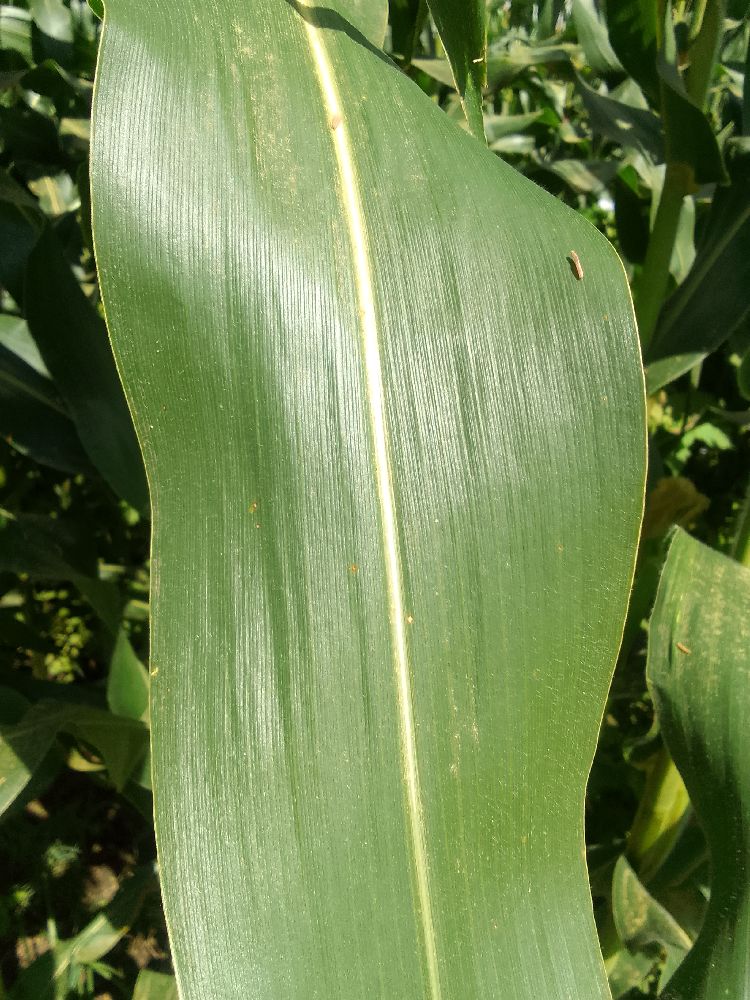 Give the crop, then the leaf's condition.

maize, healthy
